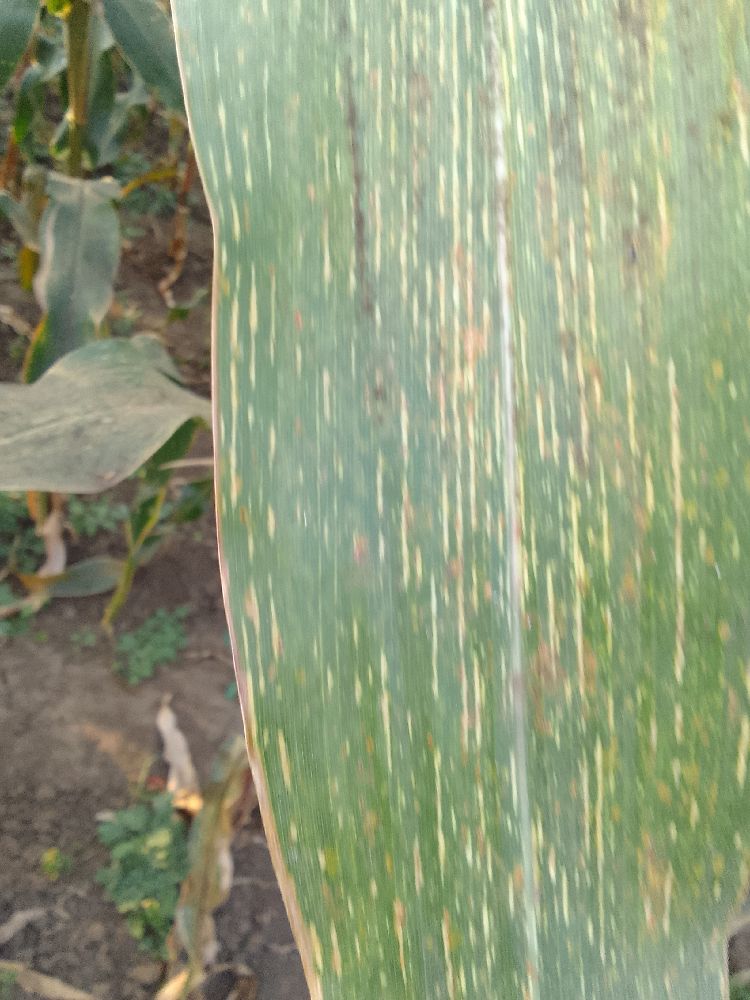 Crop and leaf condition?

maize, maize streak virus
